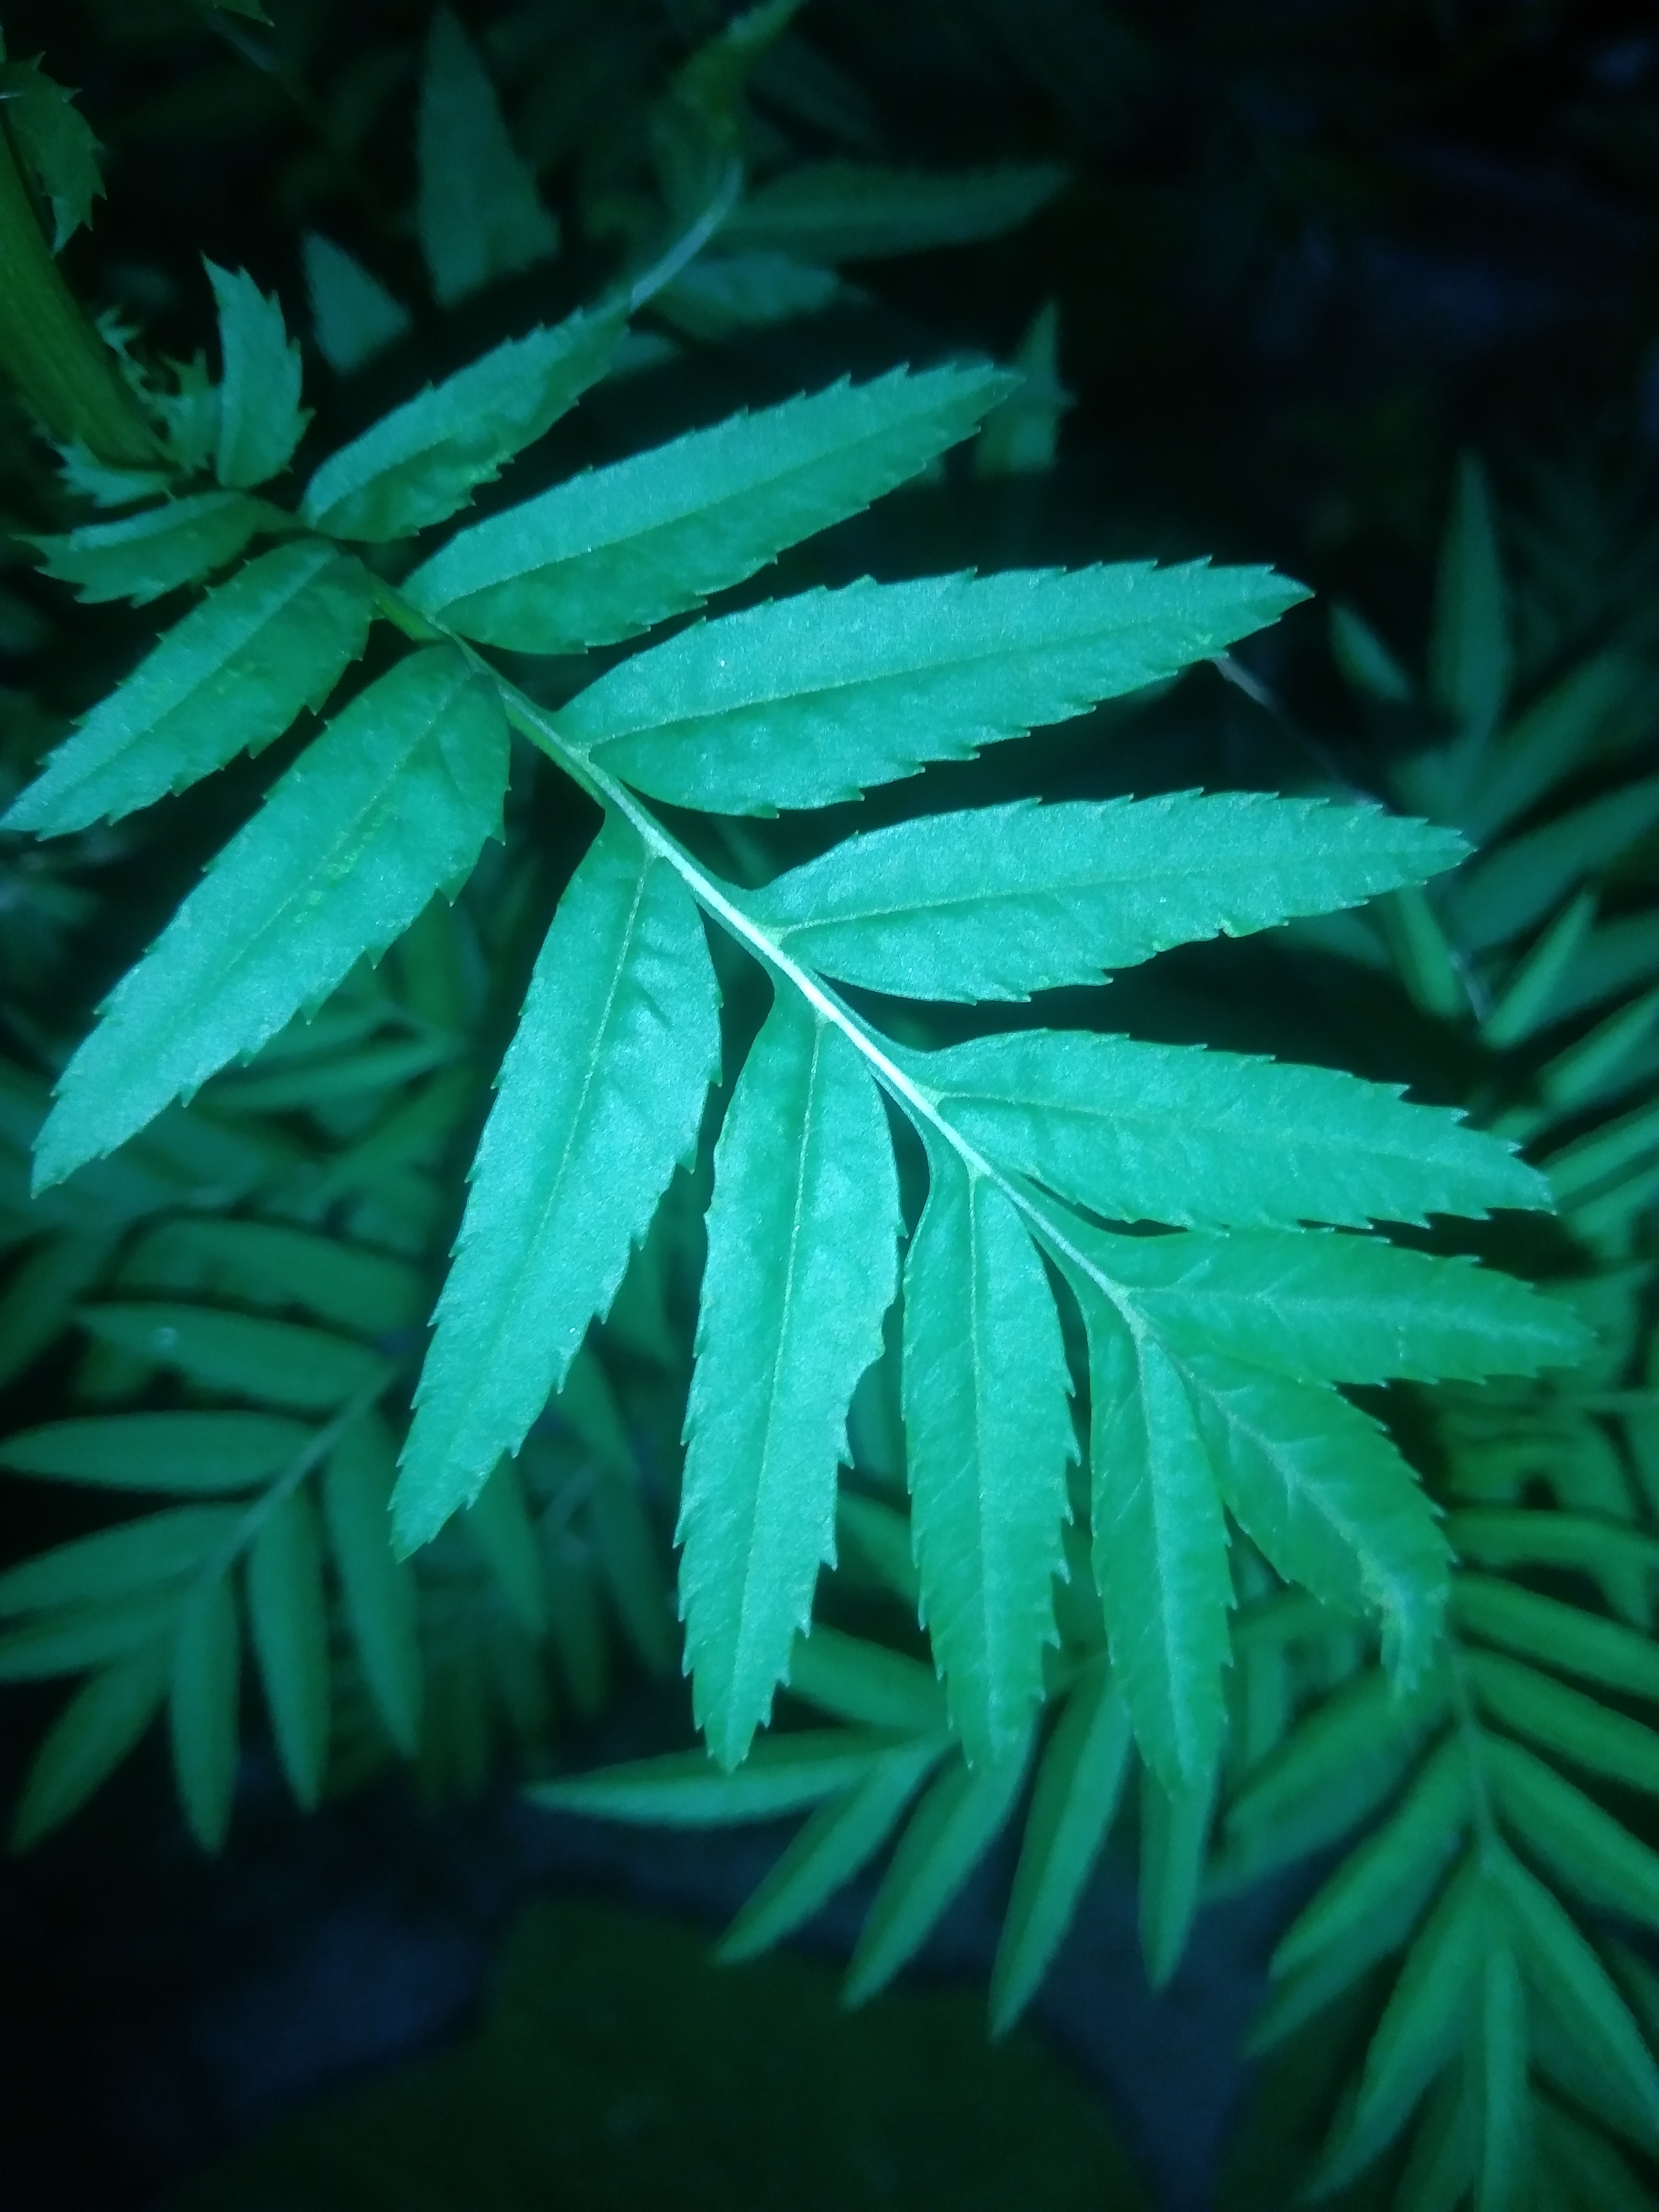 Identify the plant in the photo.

marigold
